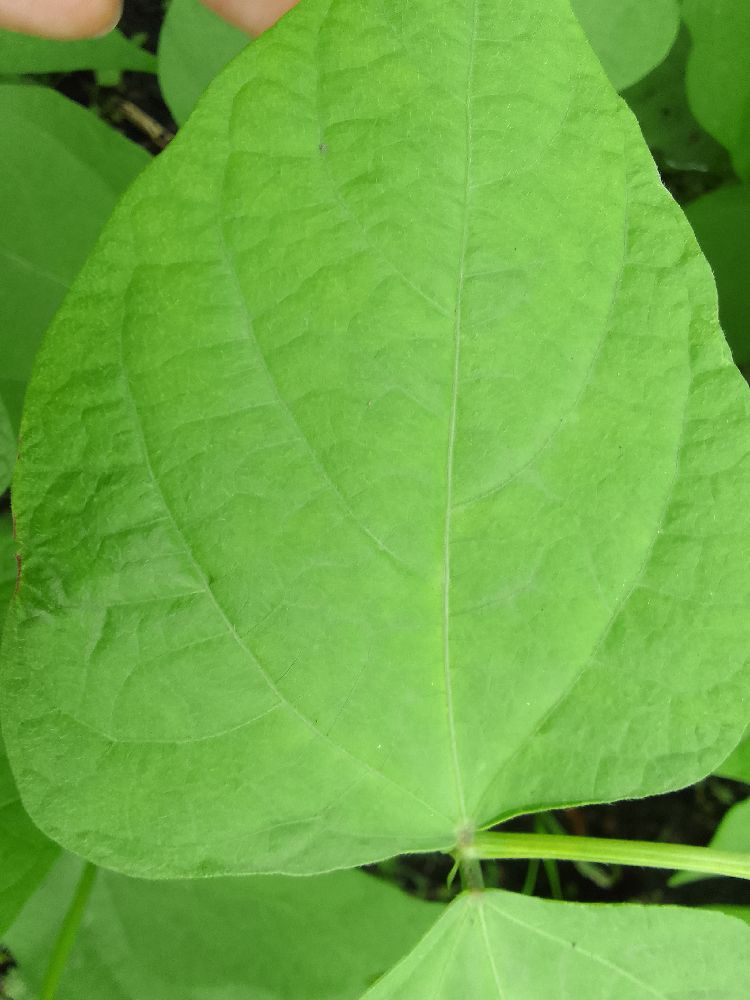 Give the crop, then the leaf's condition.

common bean, healthy
